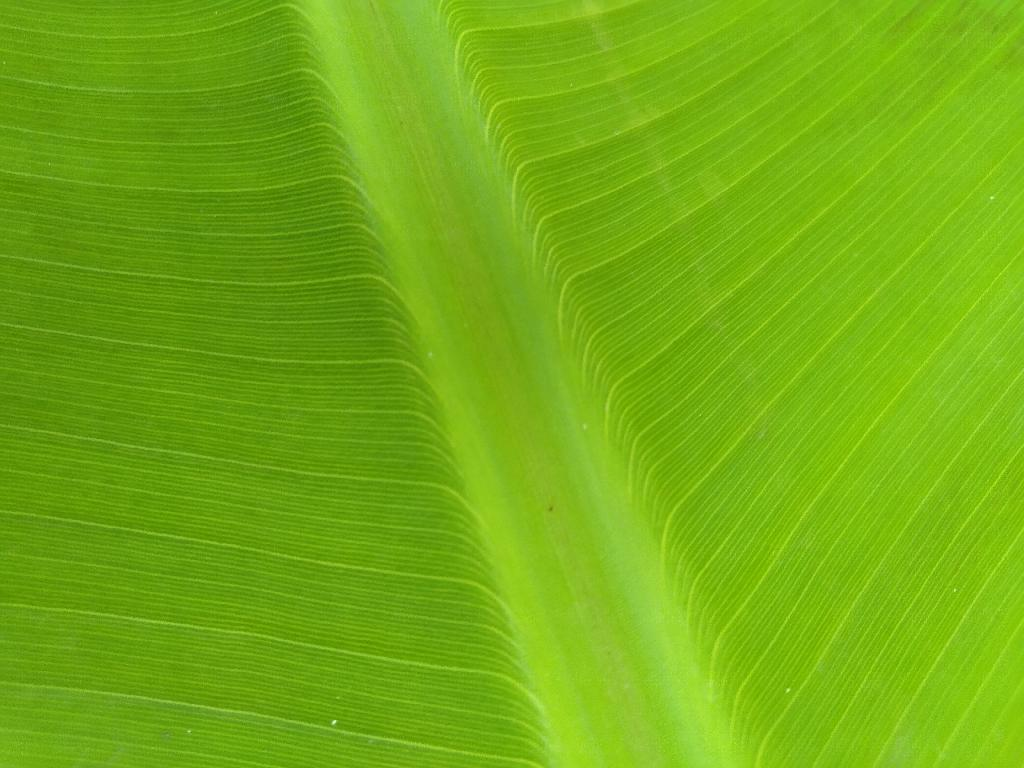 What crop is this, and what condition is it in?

banana, healthy
